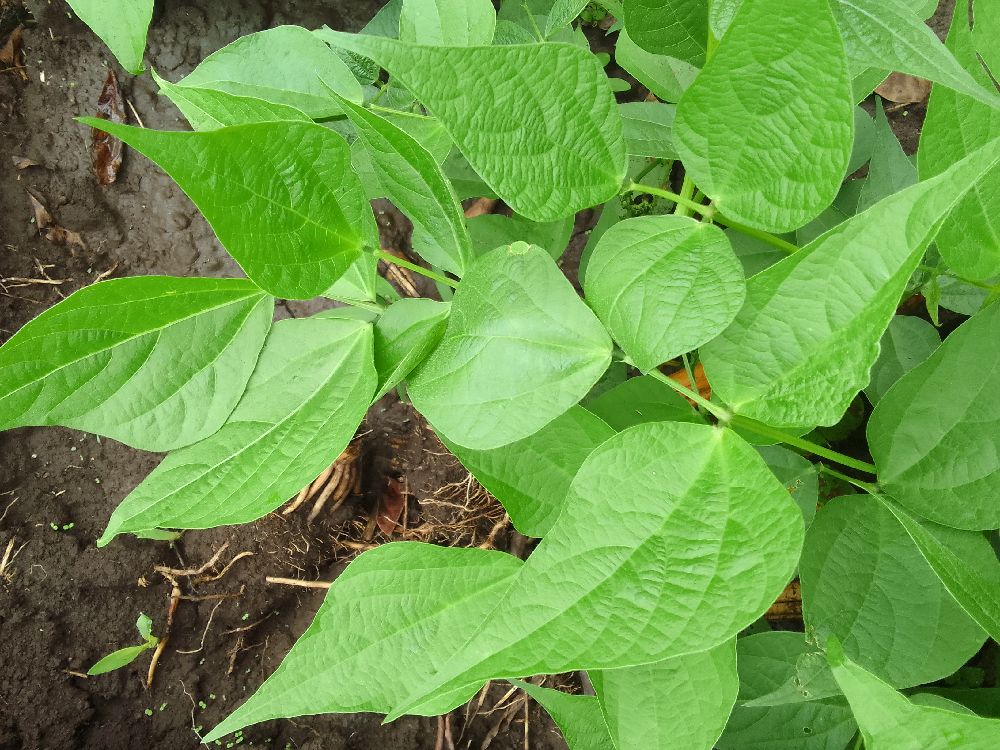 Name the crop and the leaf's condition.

common bean, healthy
